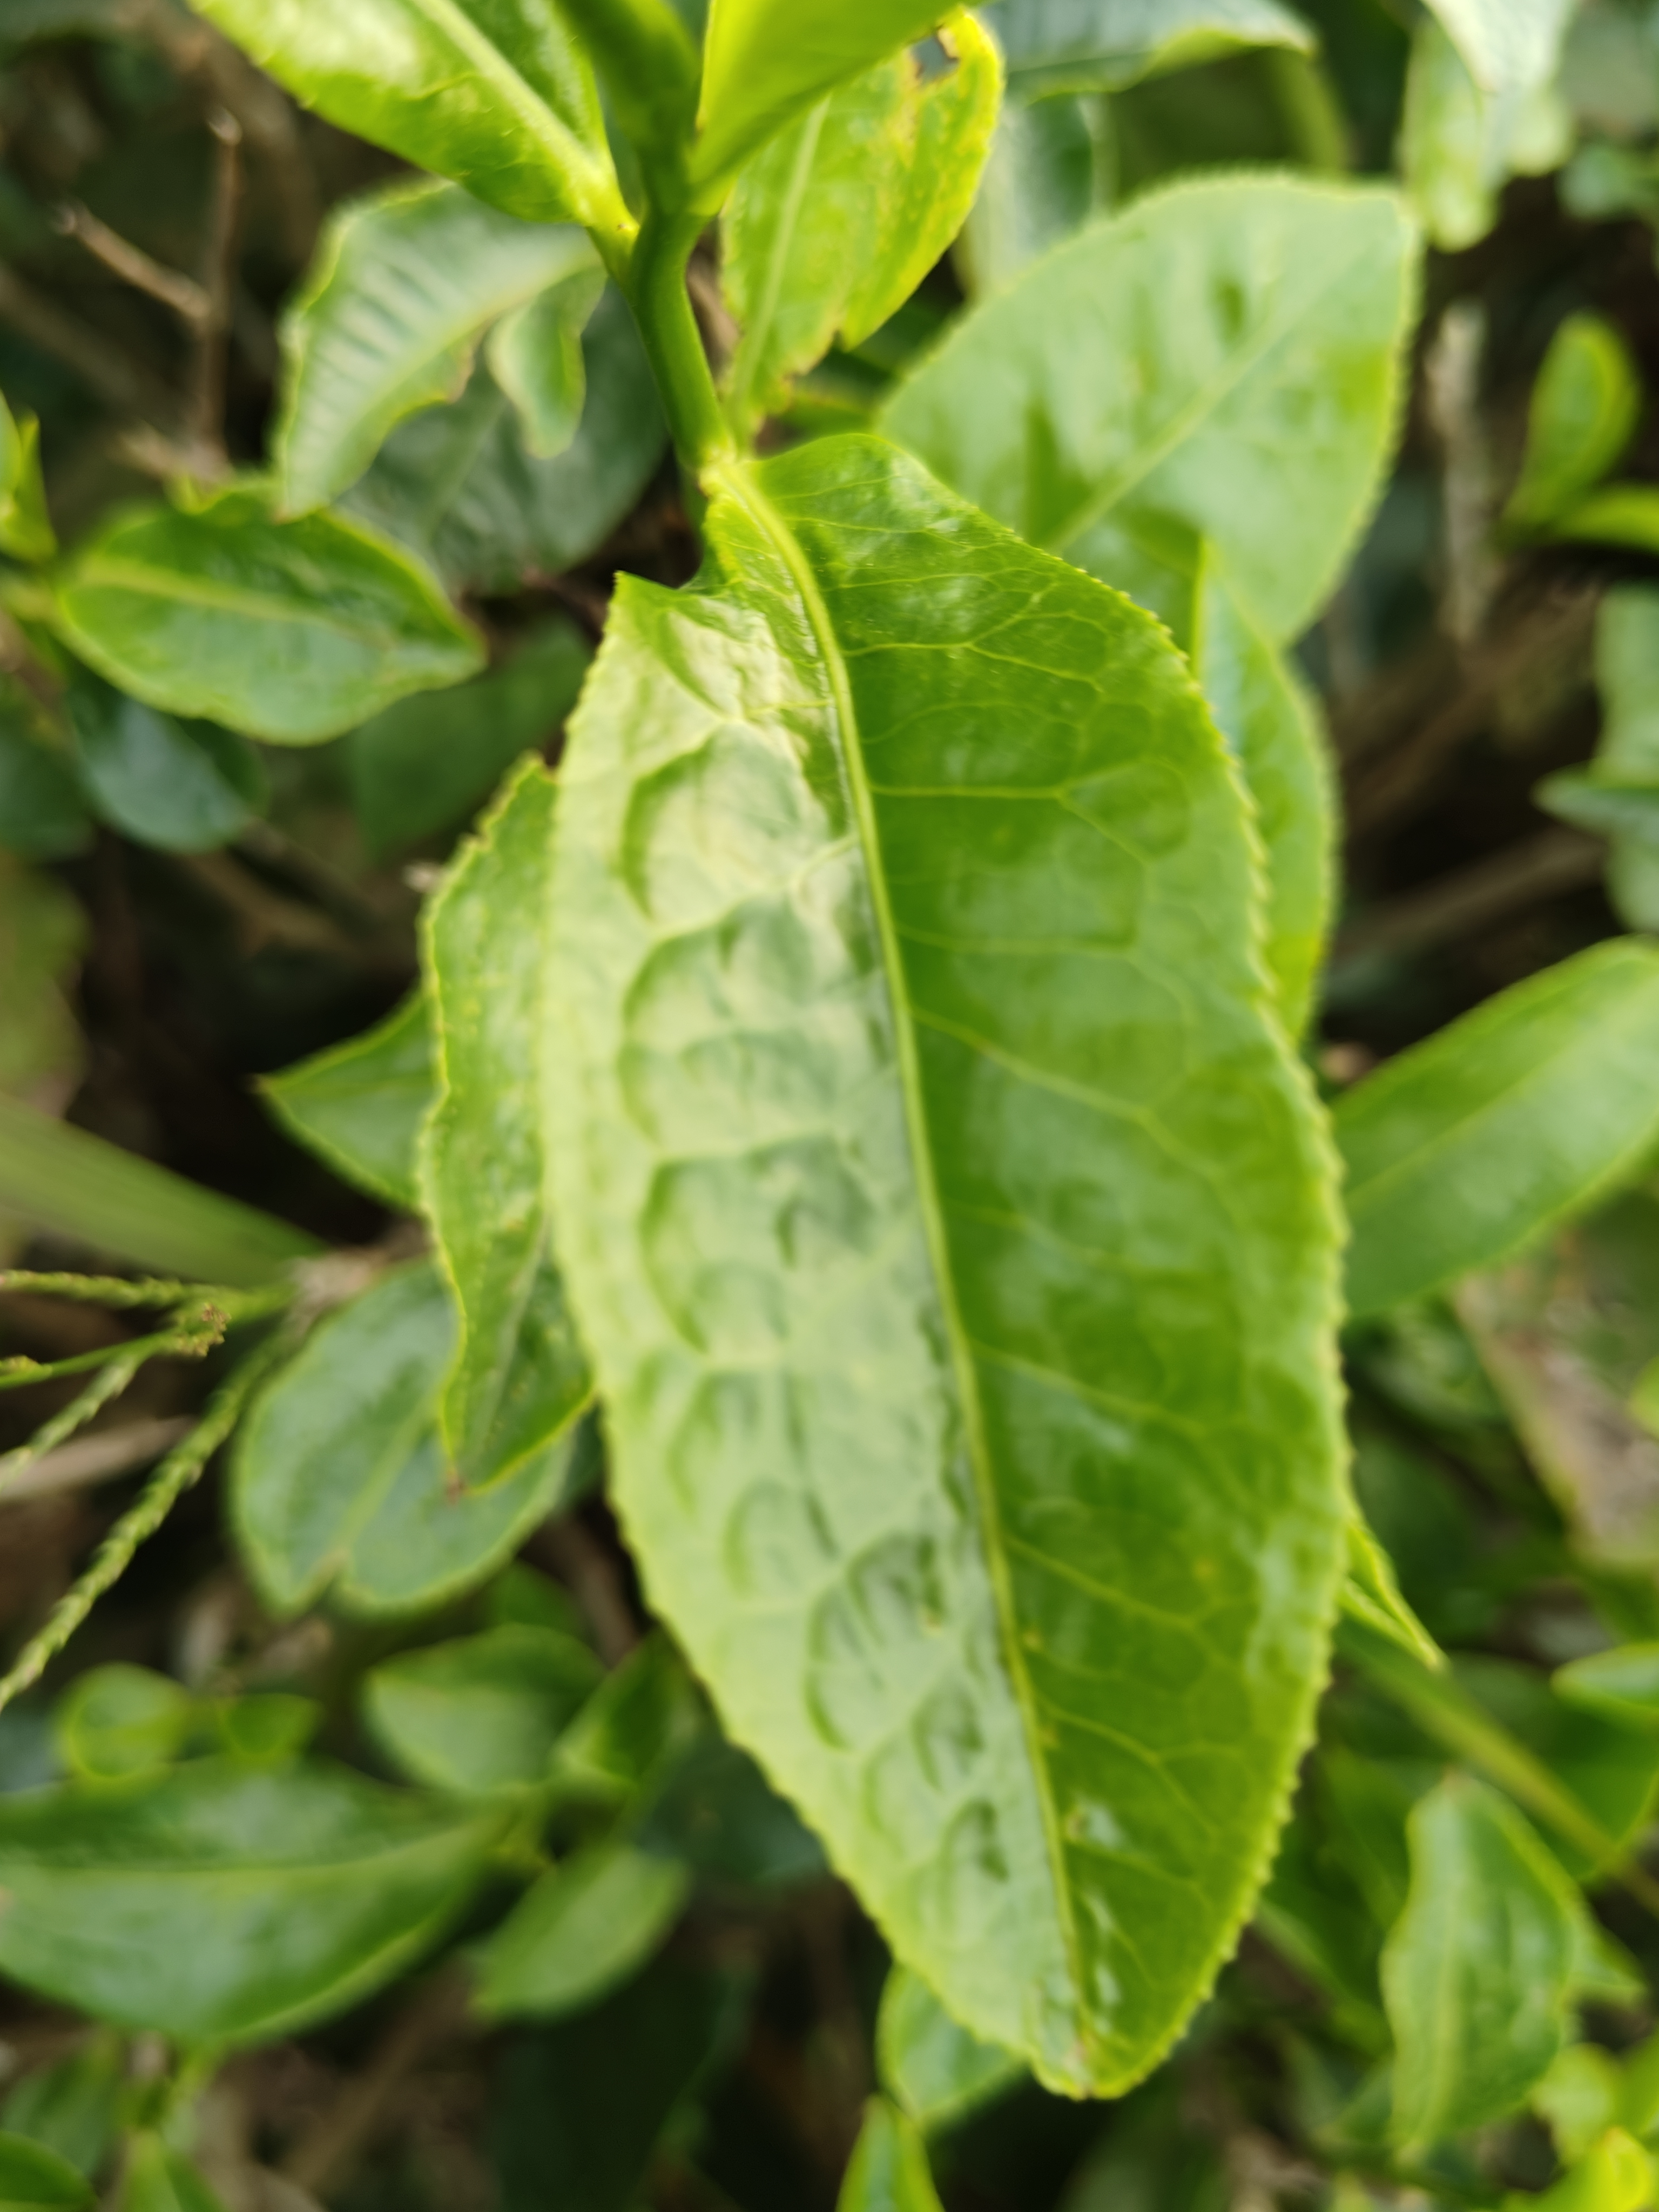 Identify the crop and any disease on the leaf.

tea, healthy leaf
